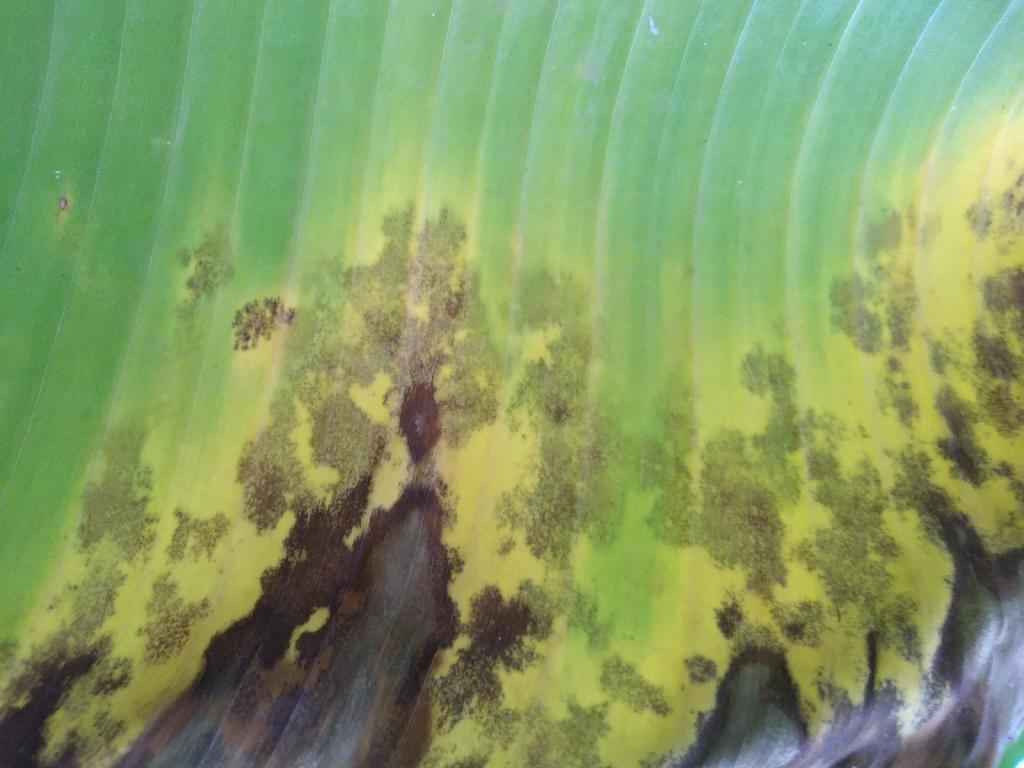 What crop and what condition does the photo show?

banana, black sigatoka
